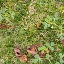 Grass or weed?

unstructured weed
